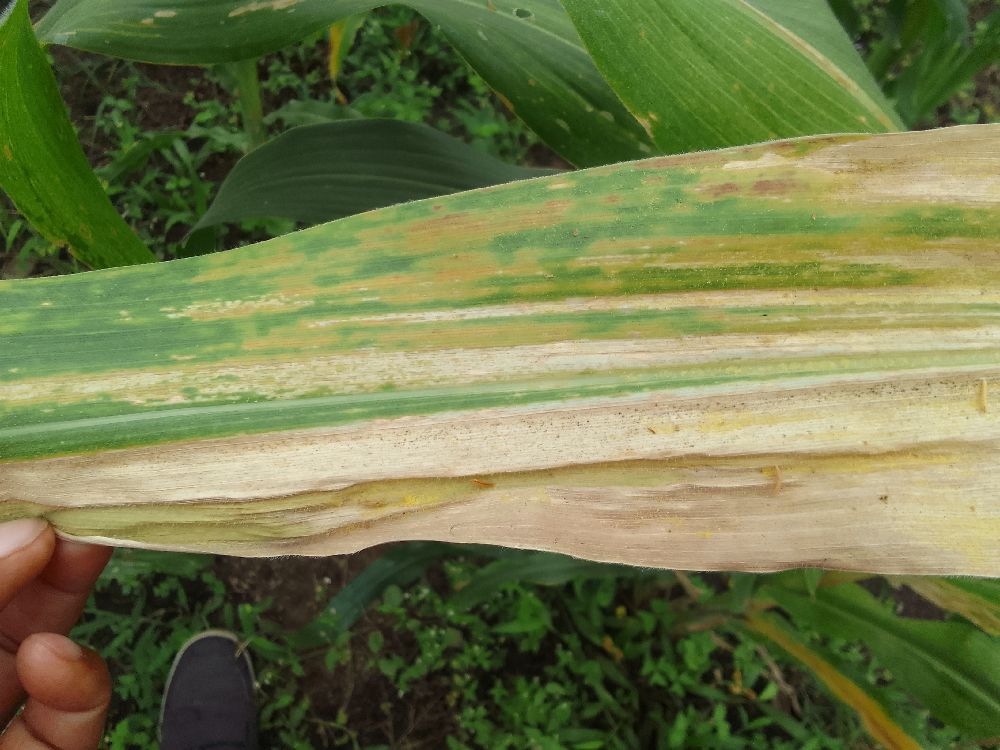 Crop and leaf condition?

maize, maize lethal necrosis
